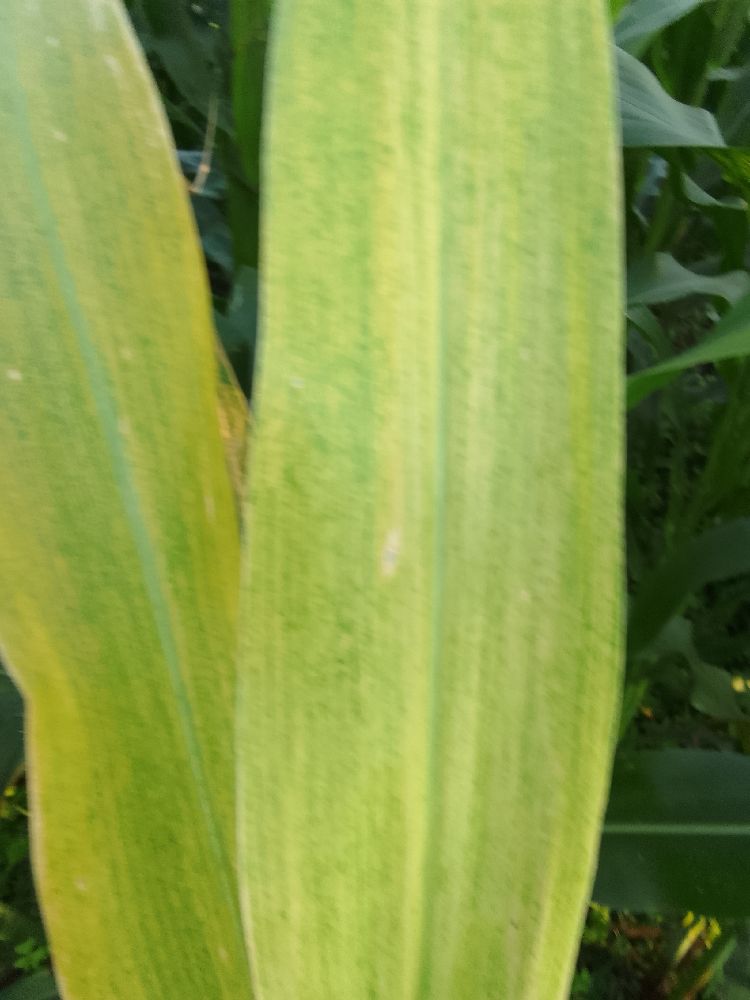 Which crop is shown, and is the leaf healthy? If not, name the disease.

maize, maize lethal necrosis
